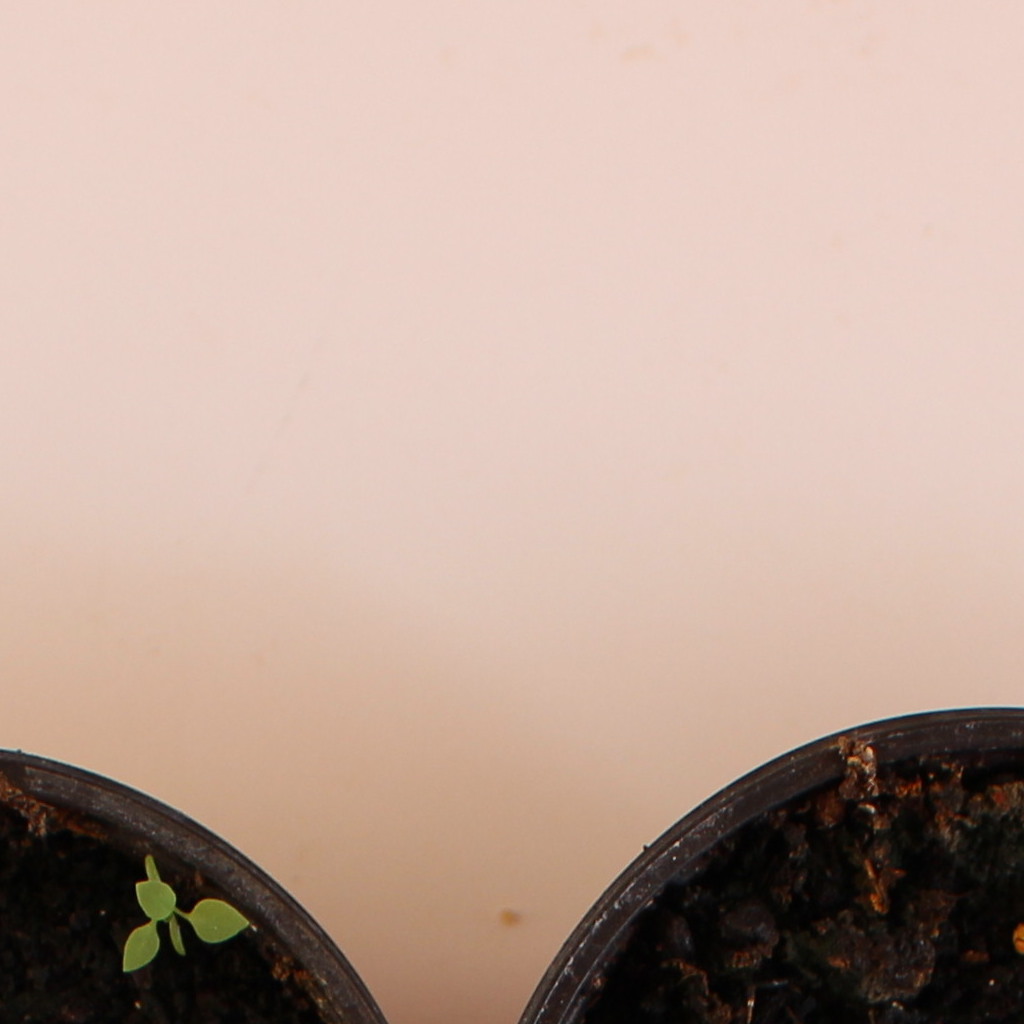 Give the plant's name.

Papaver rhoeas
